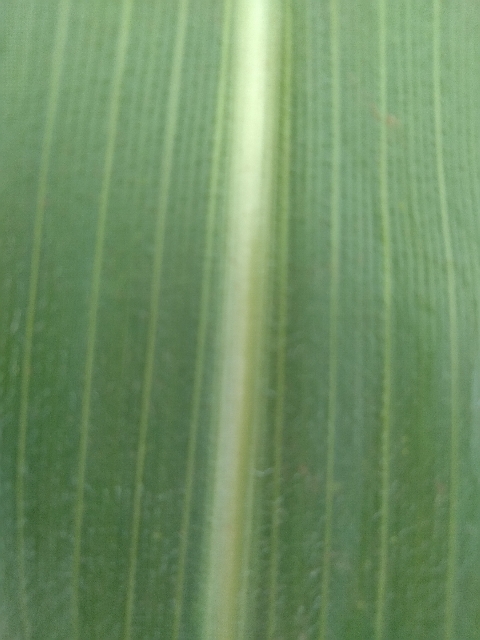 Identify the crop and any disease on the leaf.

maize, healthy
